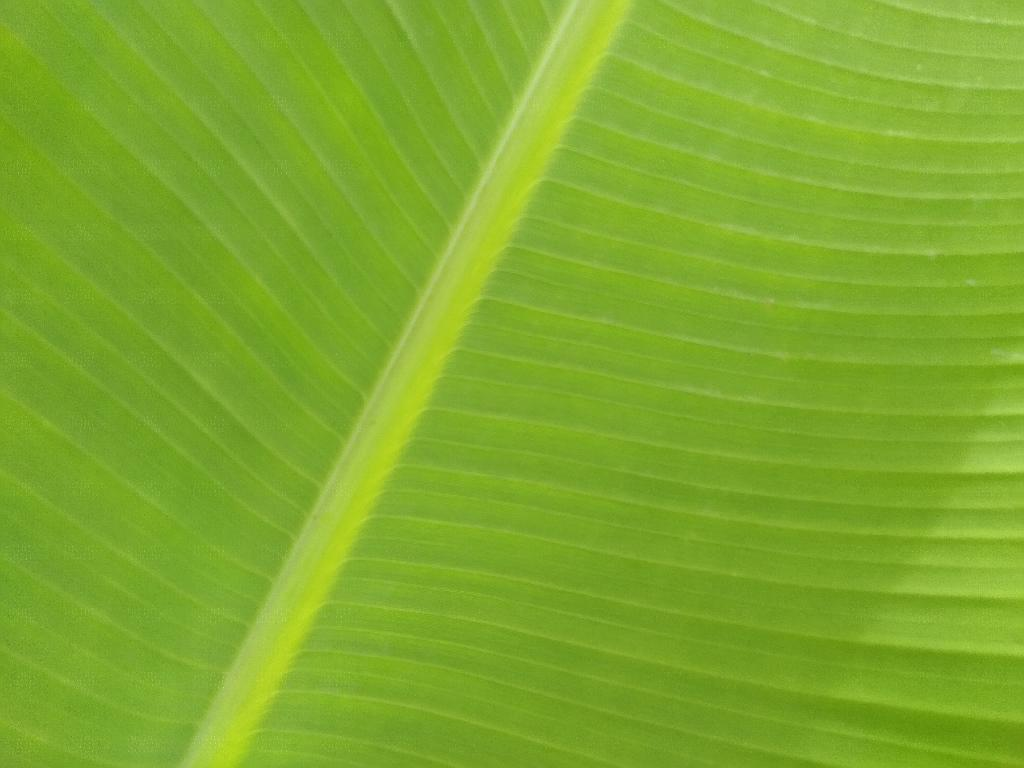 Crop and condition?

banana, healthy
